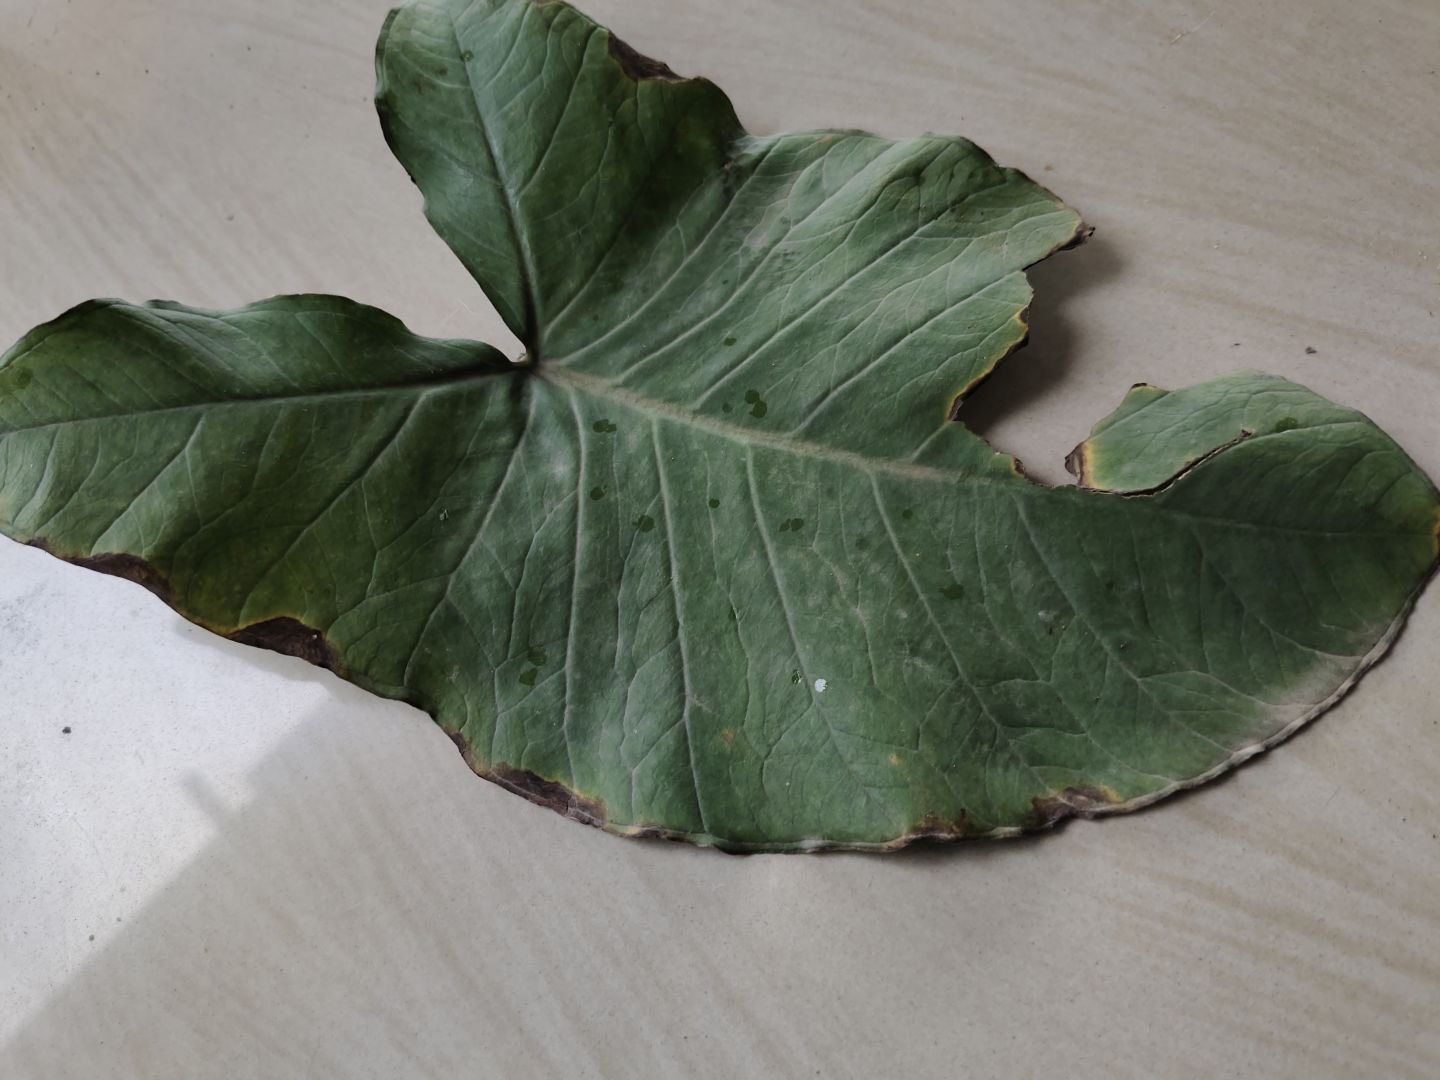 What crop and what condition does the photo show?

taro, leaf blight
